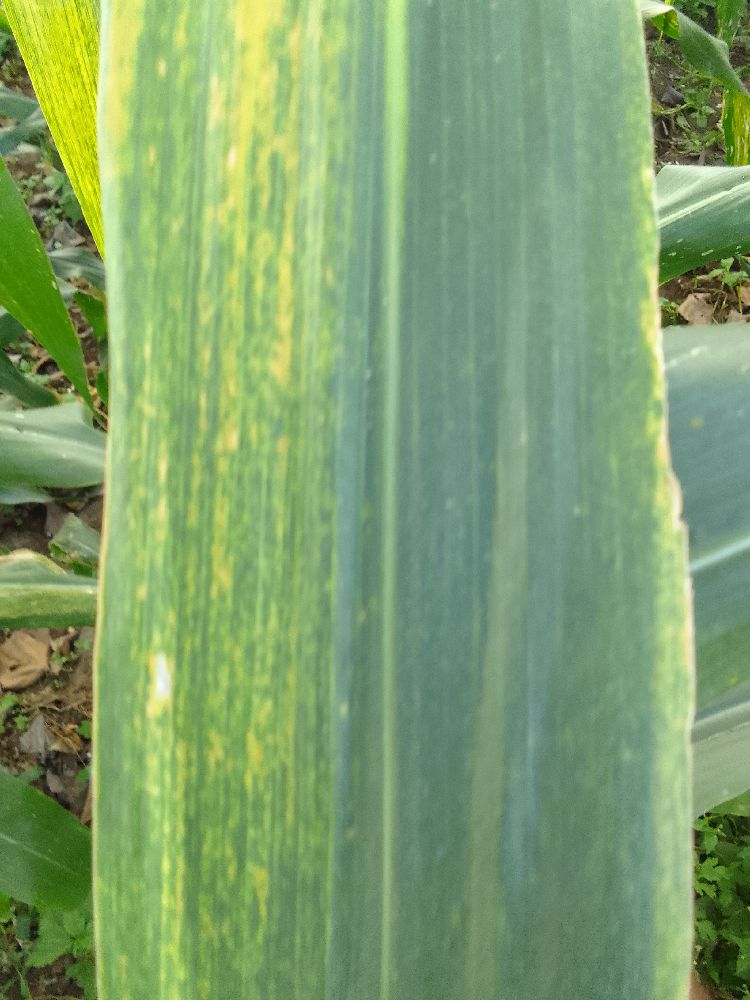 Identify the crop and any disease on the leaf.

maize, maize lethal necrosis
